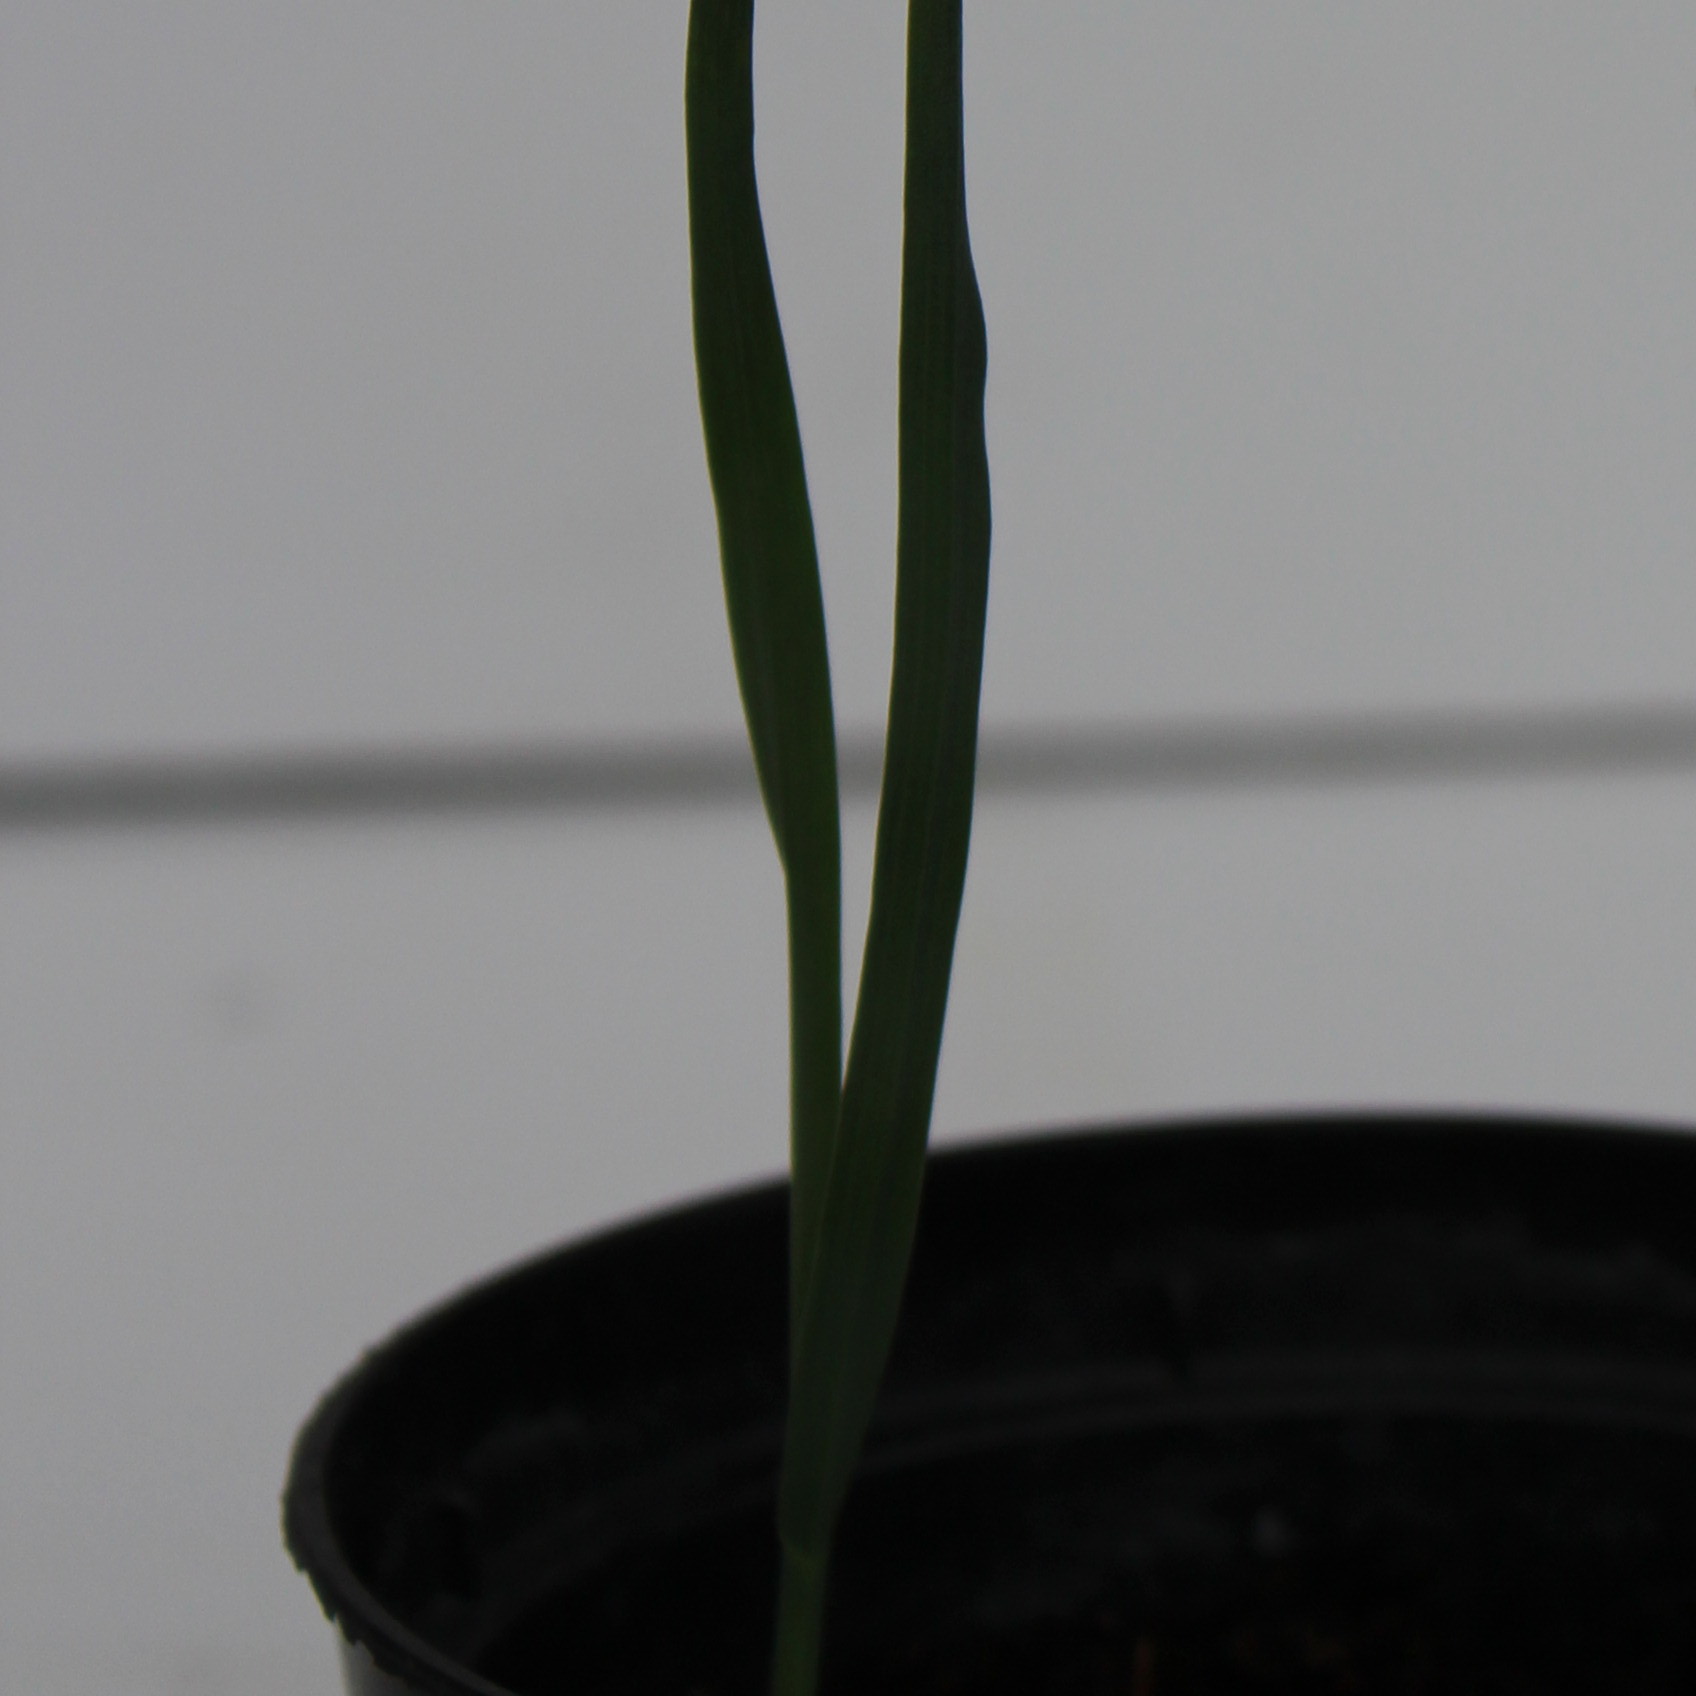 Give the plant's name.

Avena sterilis
